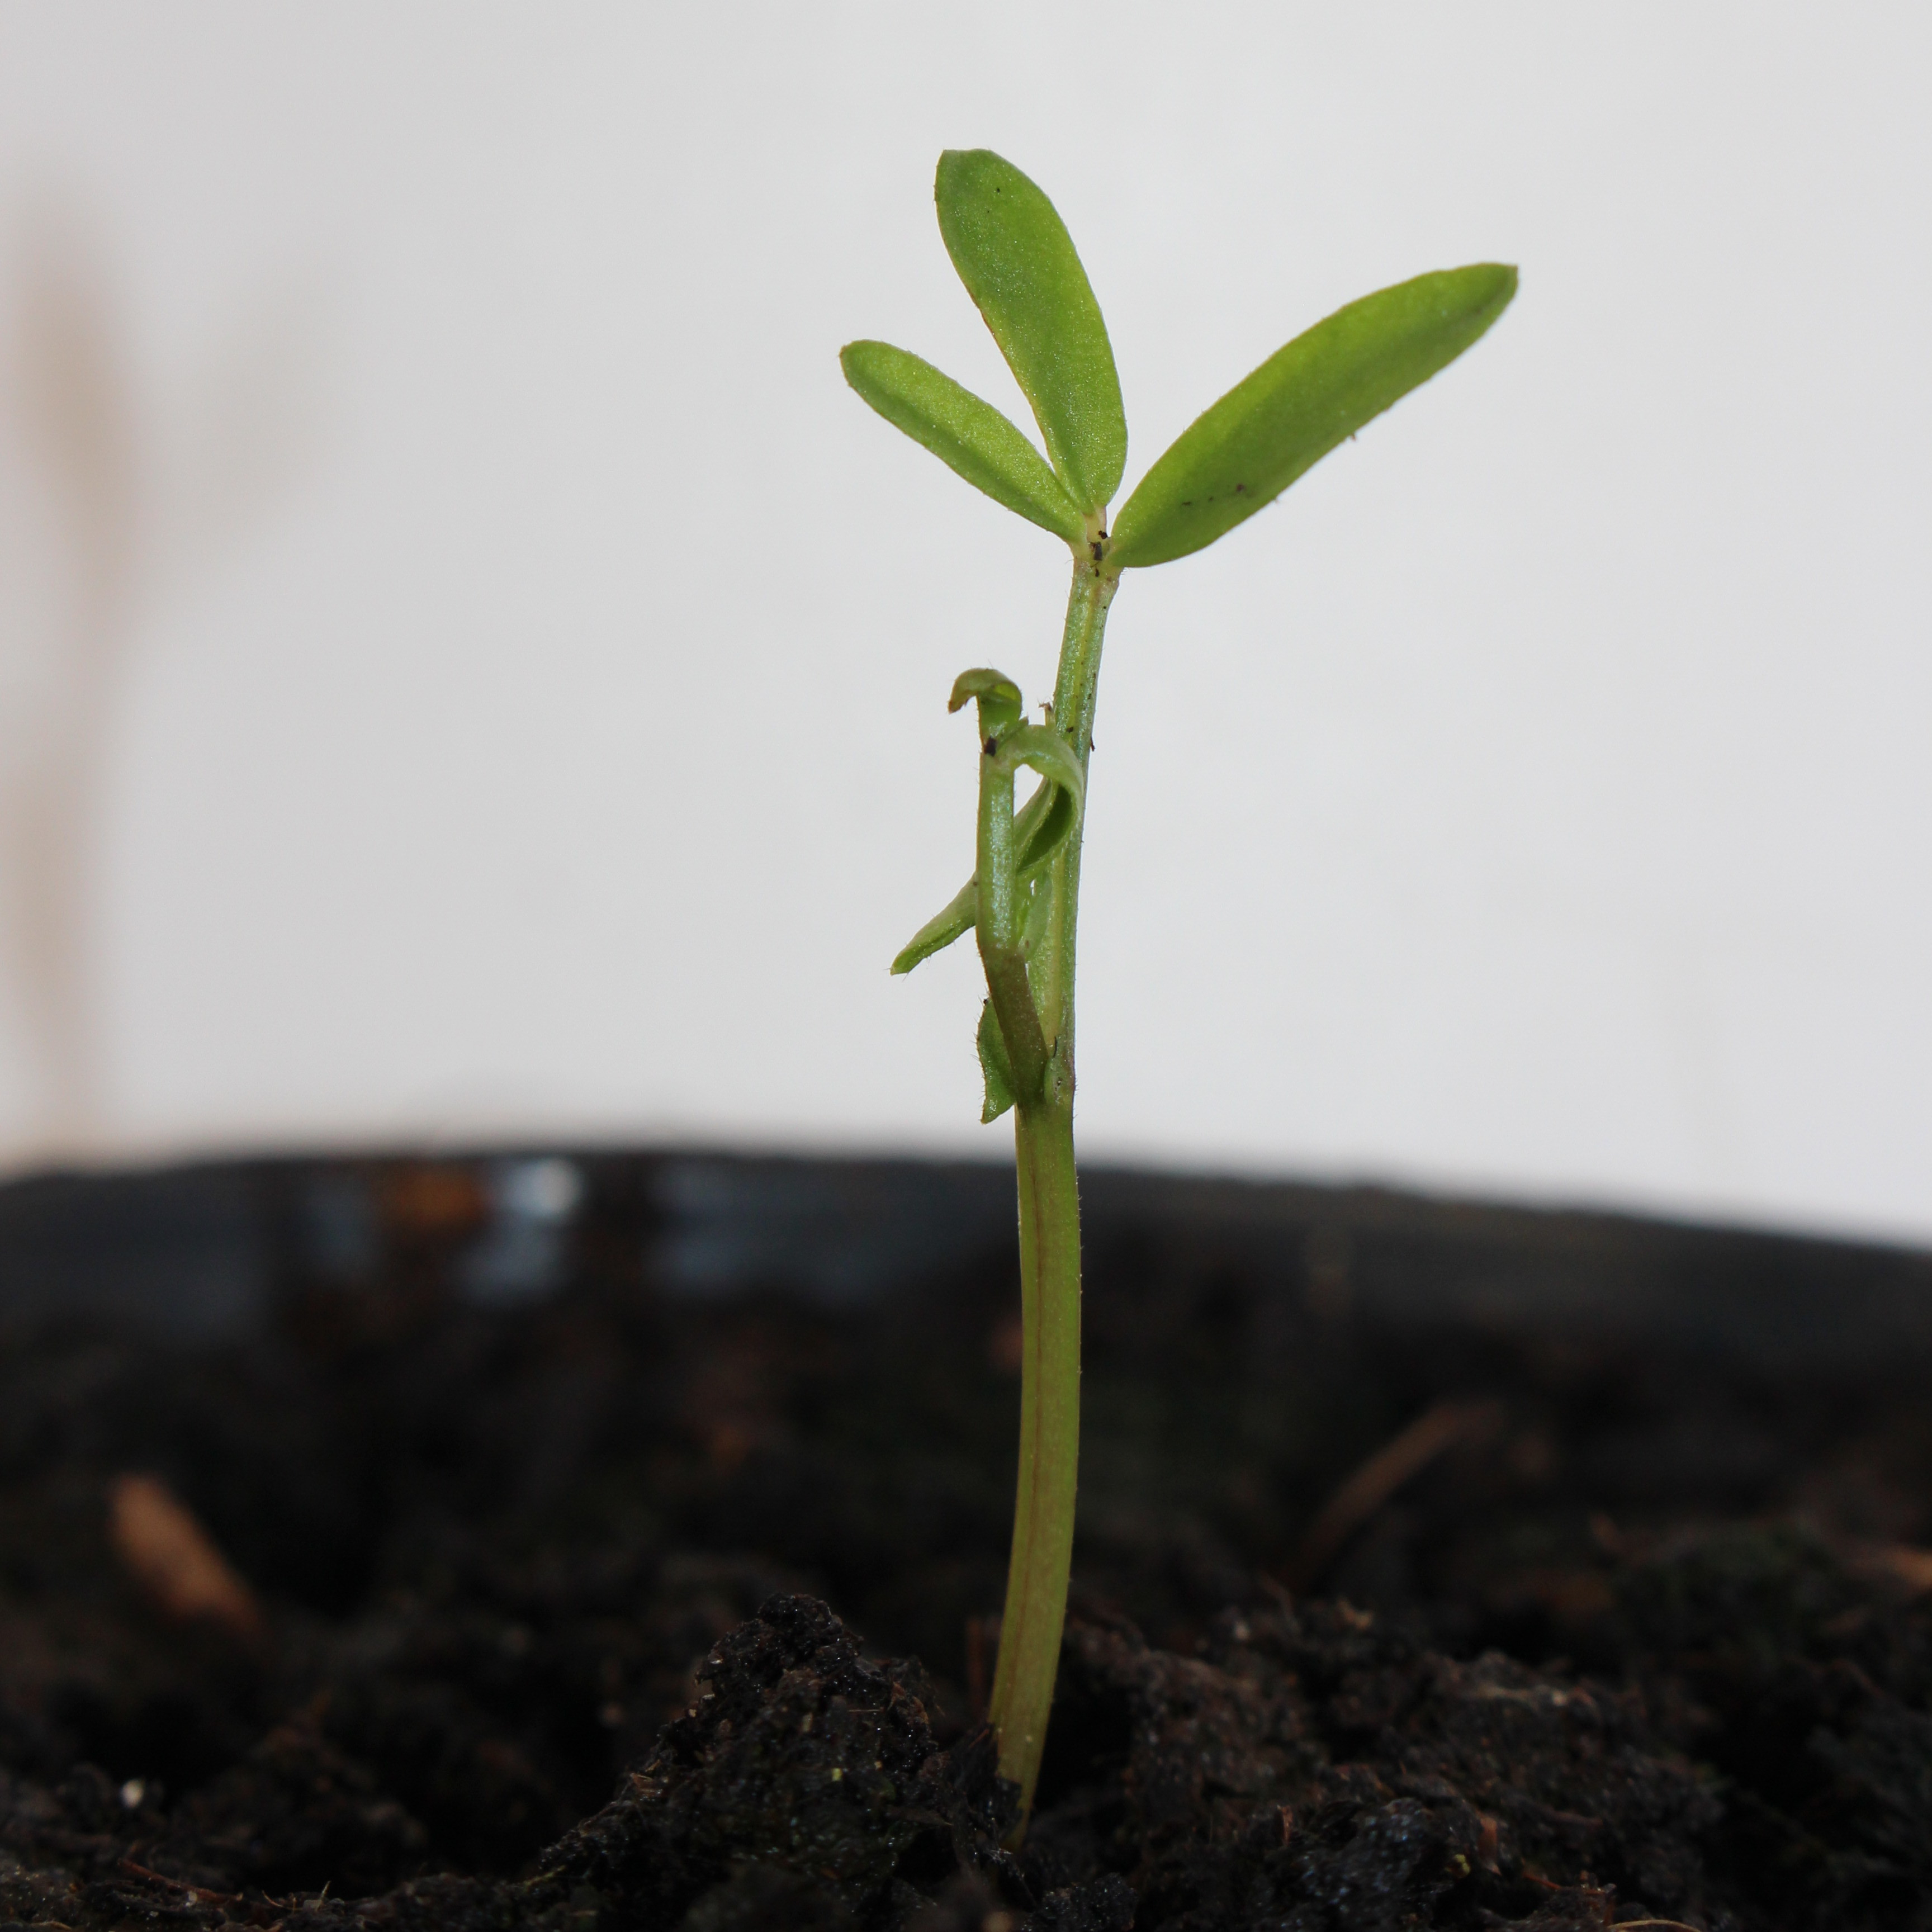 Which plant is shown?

Vicia sativa
